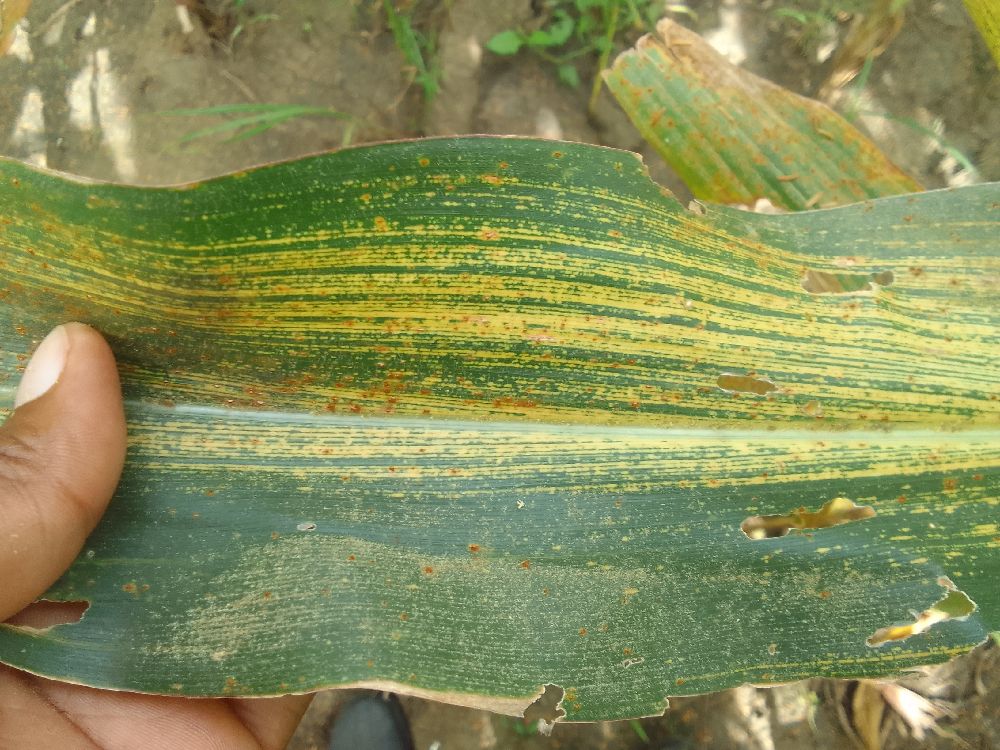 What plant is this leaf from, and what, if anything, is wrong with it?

maize, maize streak virus
